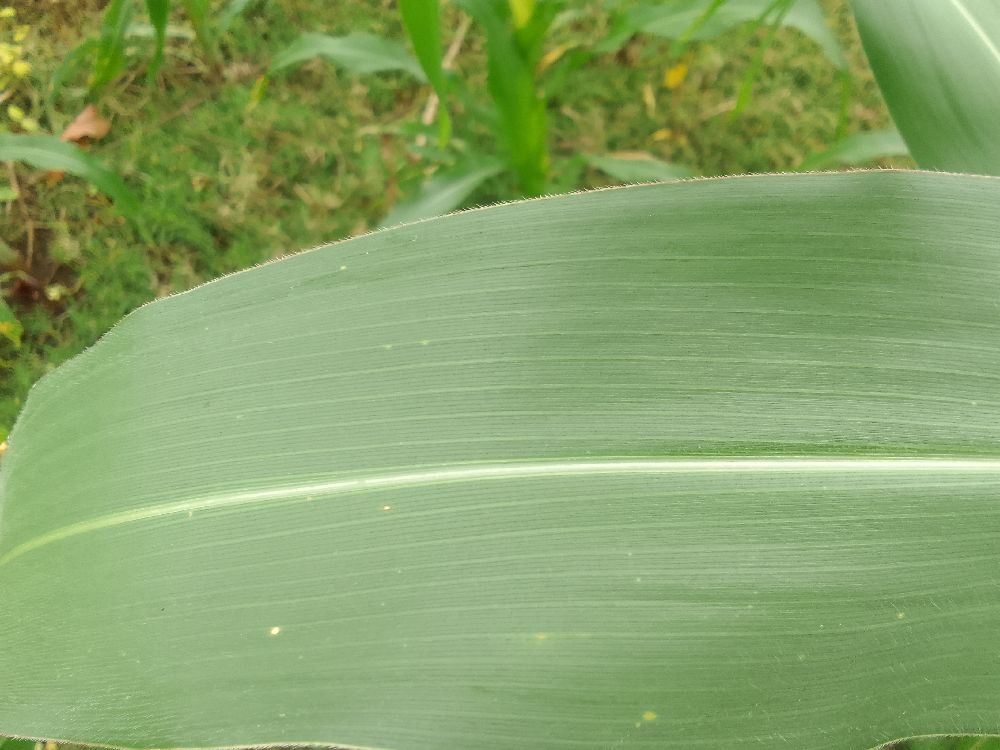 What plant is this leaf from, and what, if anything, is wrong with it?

maize, healthy
